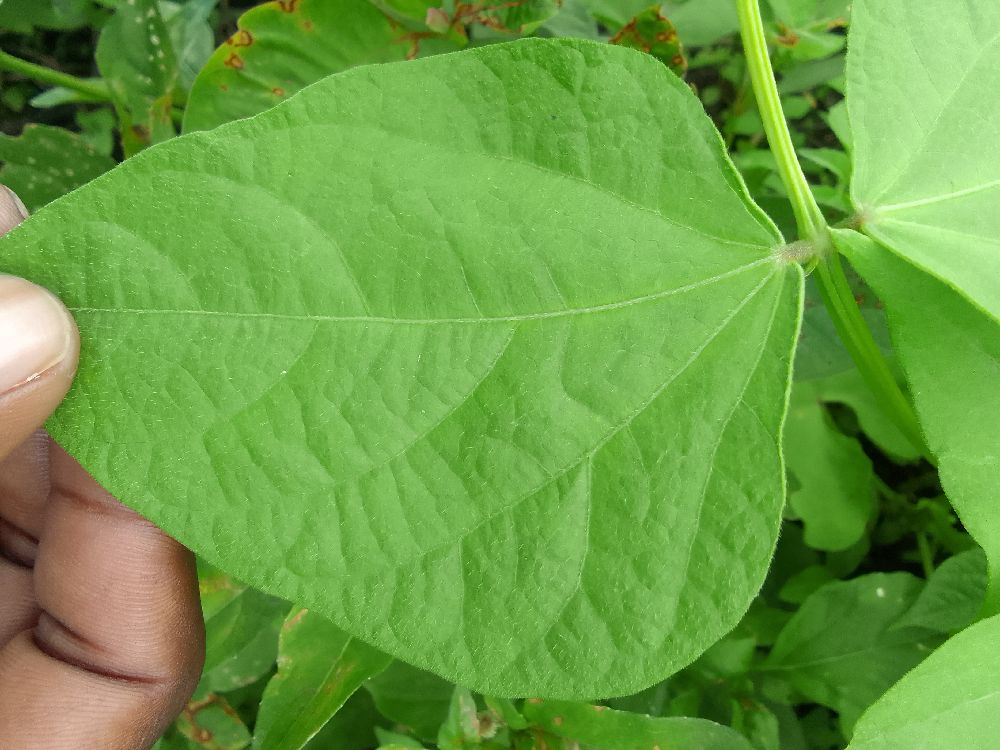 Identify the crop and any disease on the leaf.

common bean, healthy
